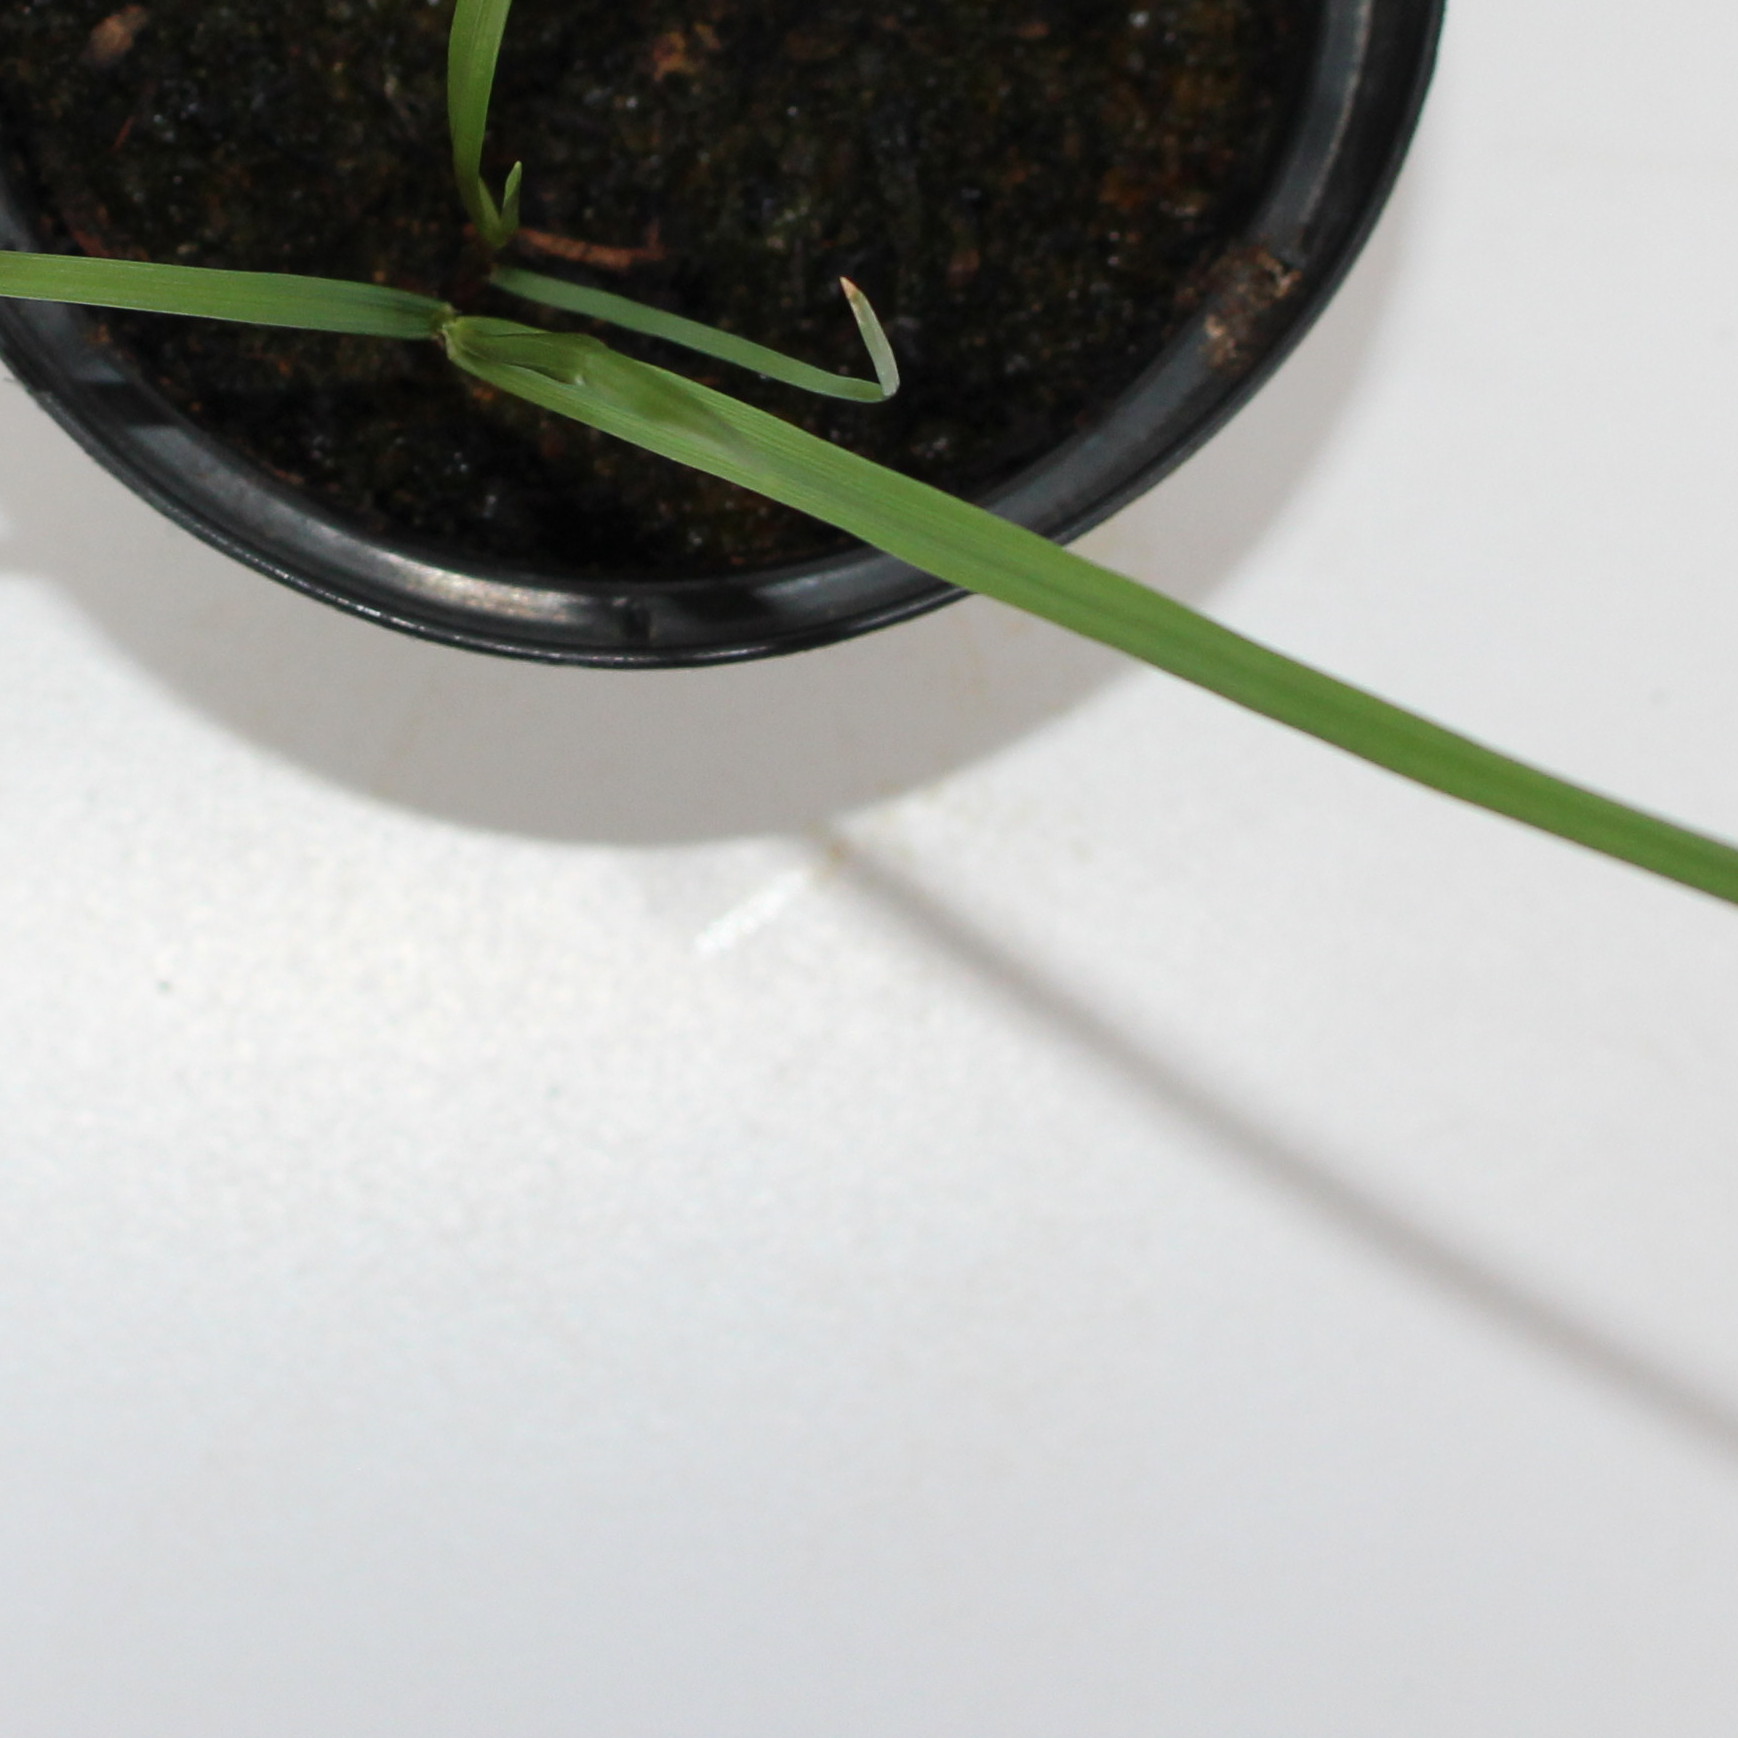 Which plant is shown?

Lolium multiflorum
